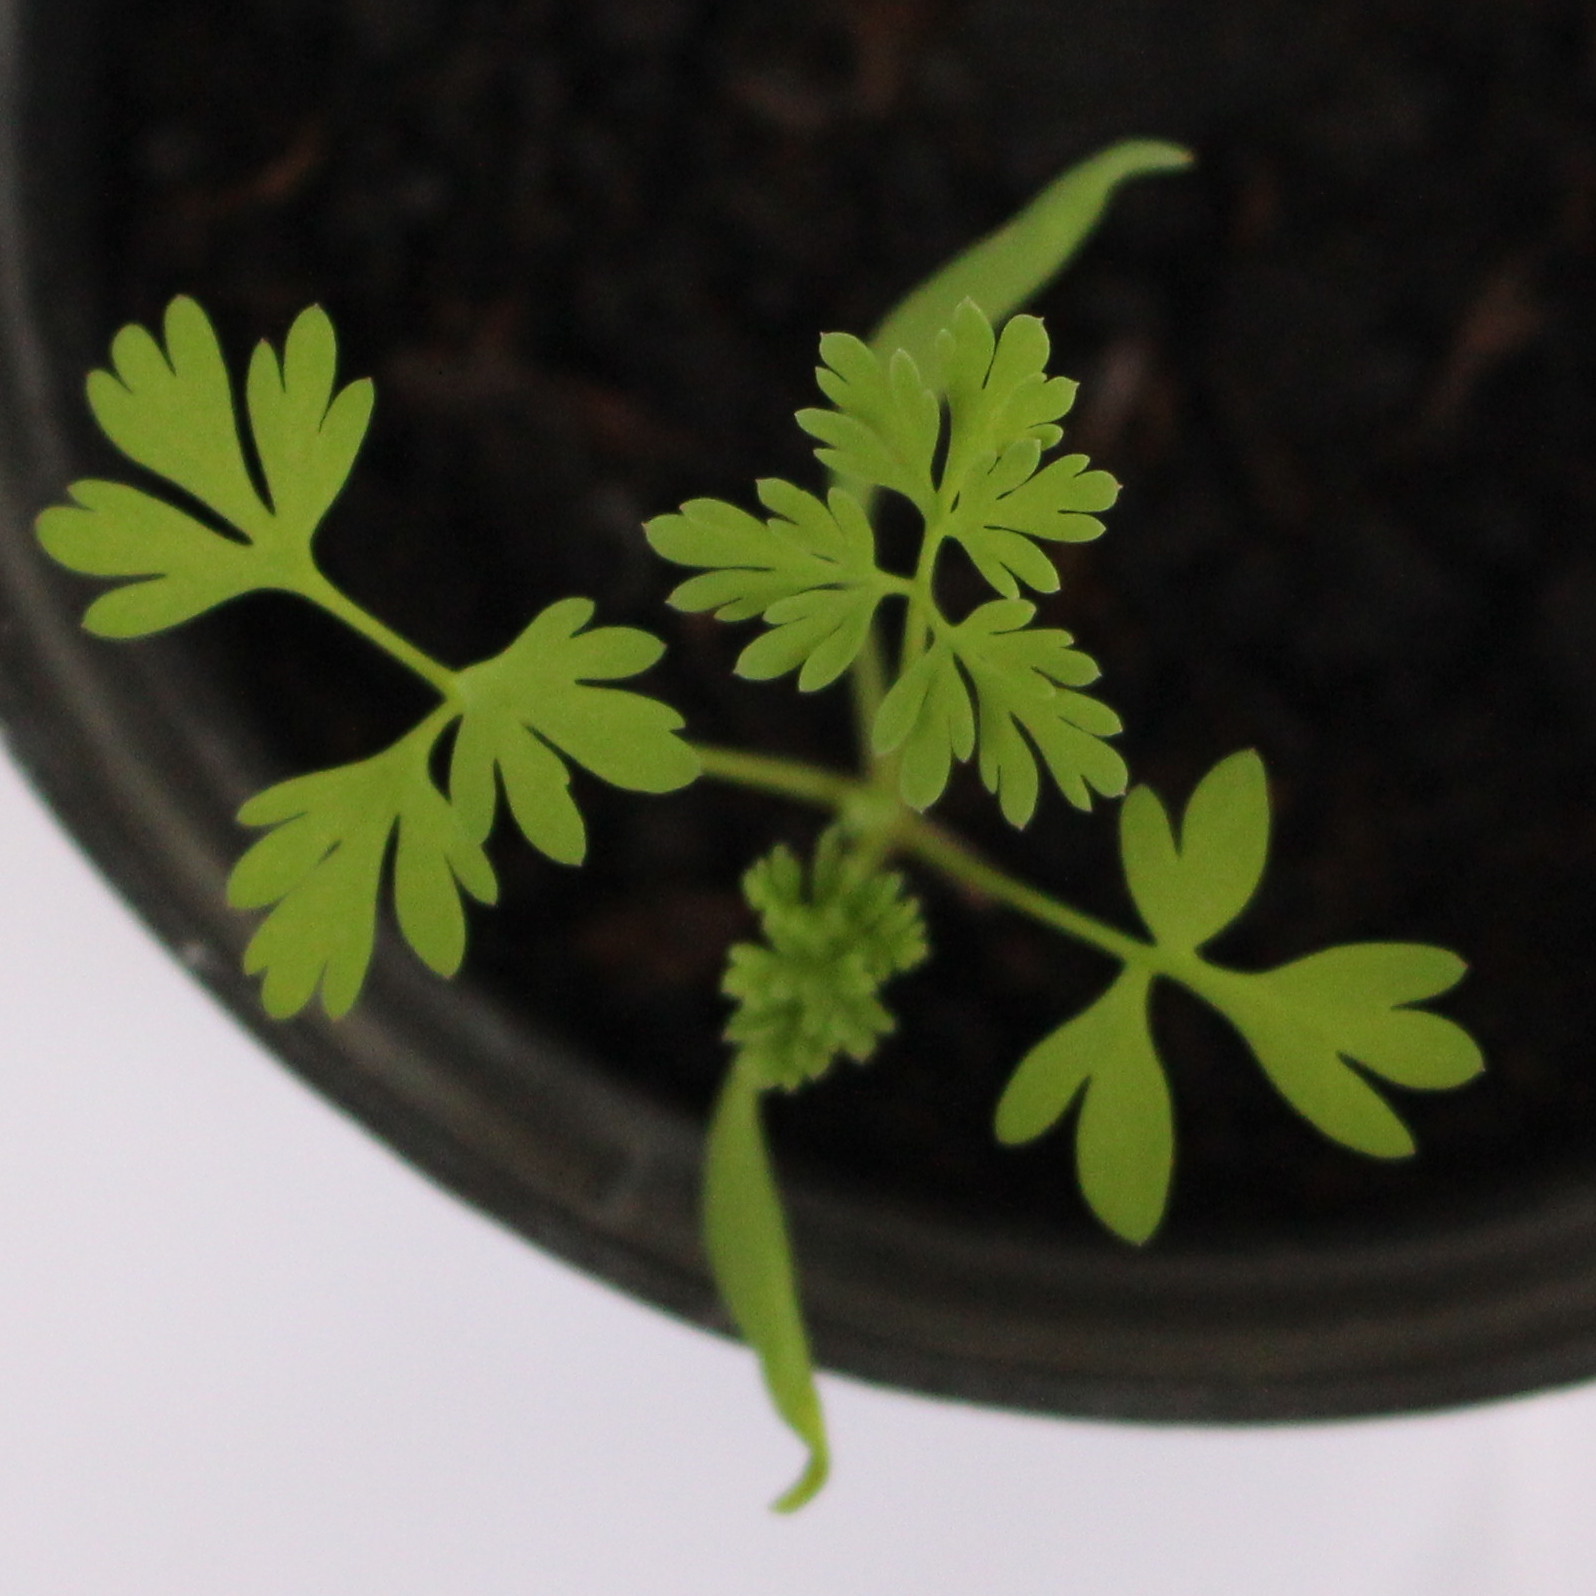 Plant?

Fumaria officinalis
